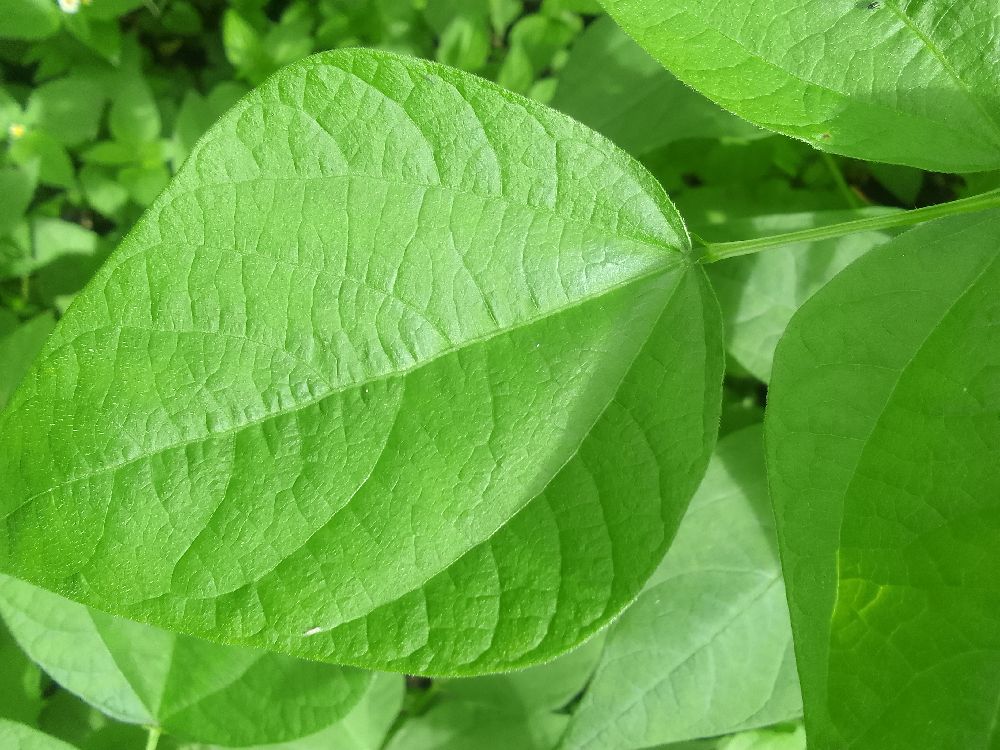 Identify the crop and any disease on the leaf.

common bean, healthy
